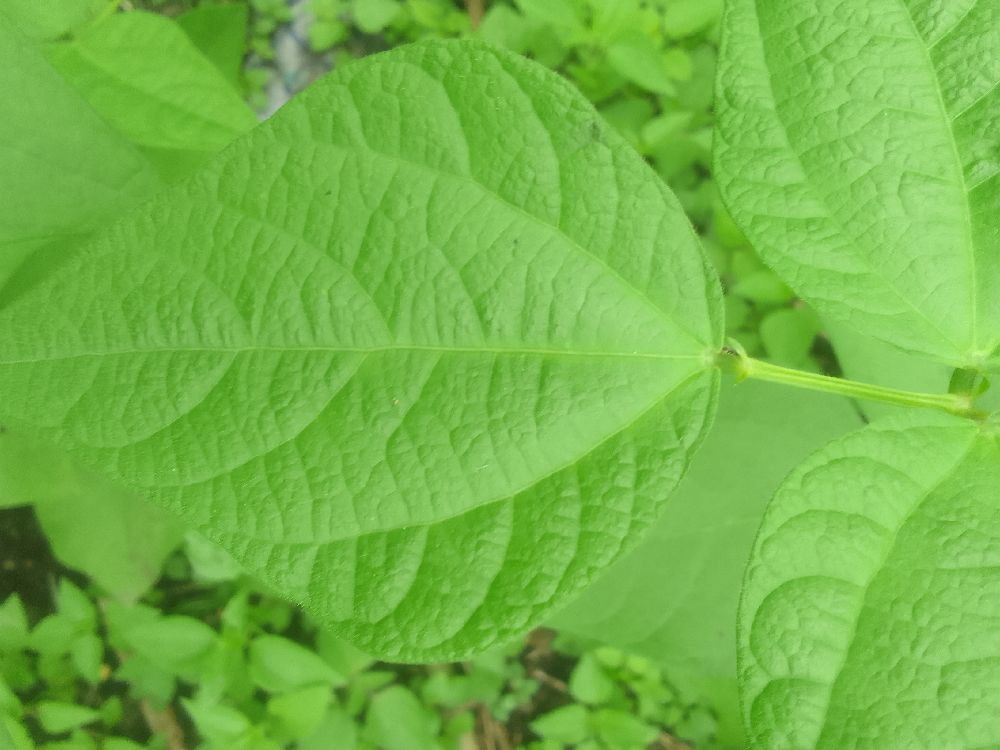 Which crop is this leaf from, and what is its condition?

common bean, healthy
